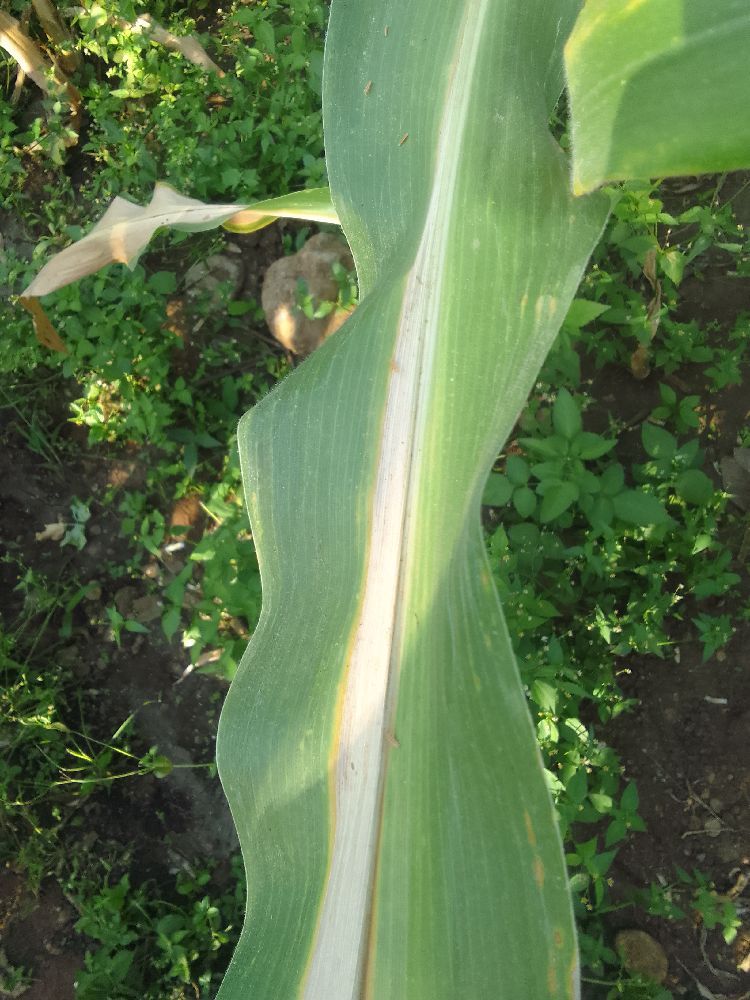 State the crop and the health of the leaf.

maize, maize lethal necrosis
